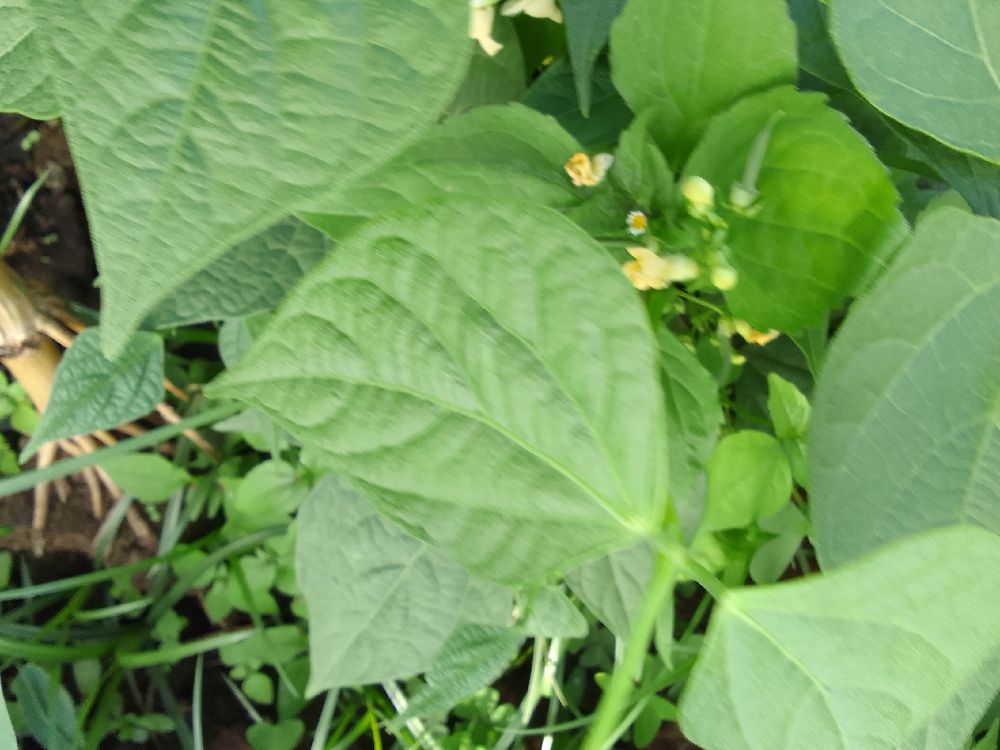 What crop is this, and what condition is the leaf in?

common bean, healthy
